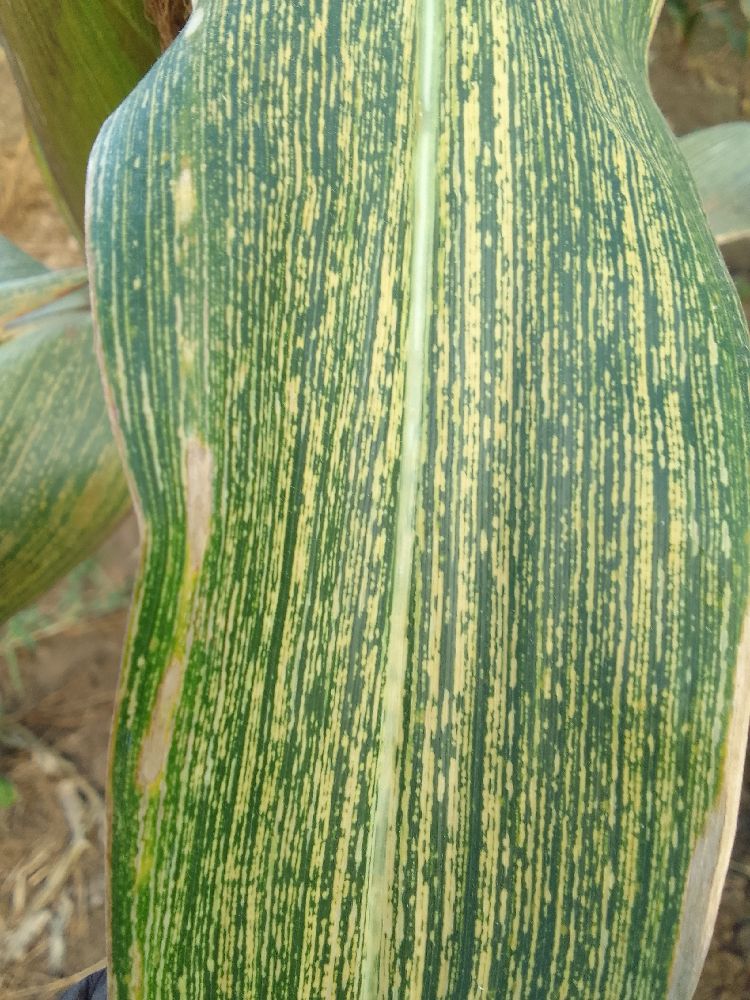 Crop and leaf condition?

maize, maize streak virus
